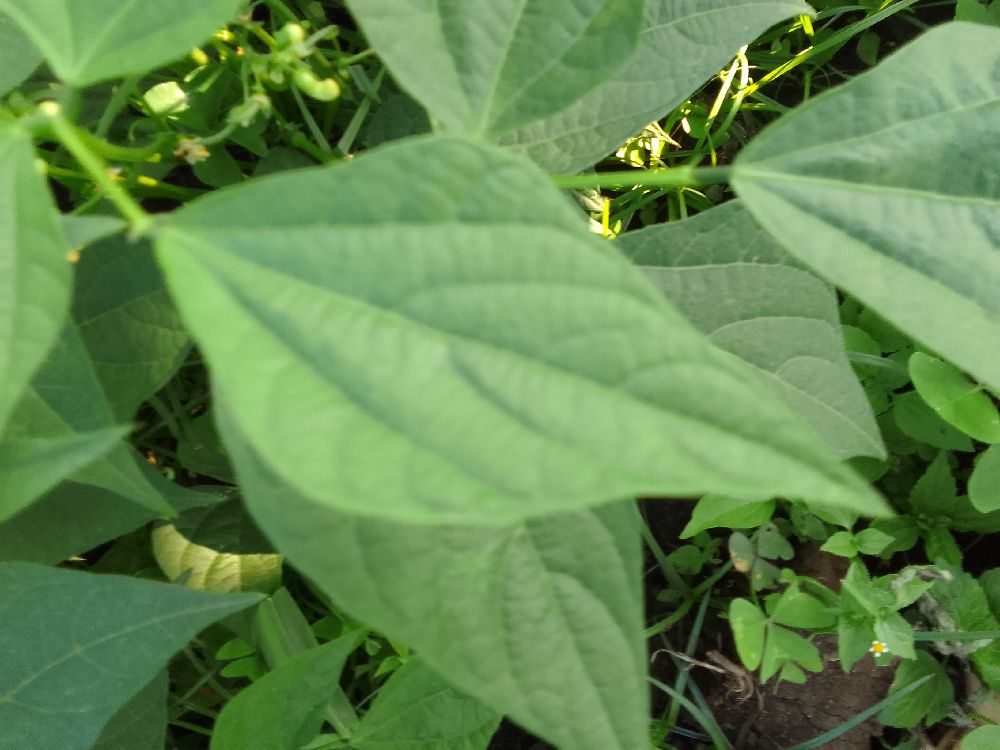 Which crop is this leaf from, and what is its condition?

common bean, healthy
